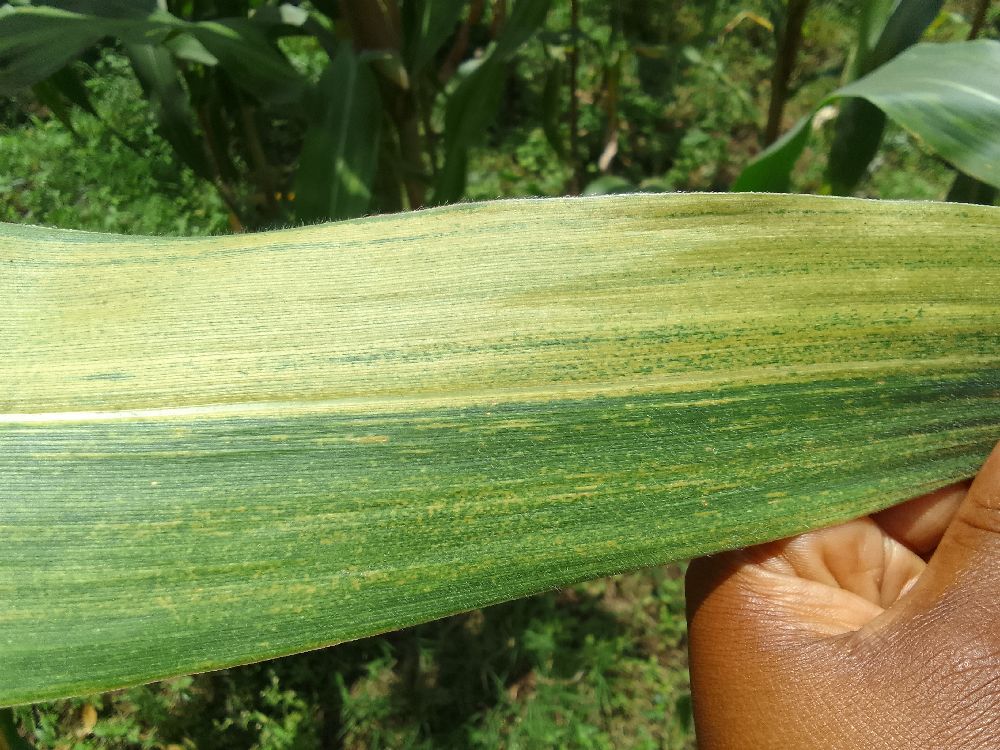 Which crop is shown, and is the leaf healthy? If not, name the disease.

maize, maize lethal necrosis
